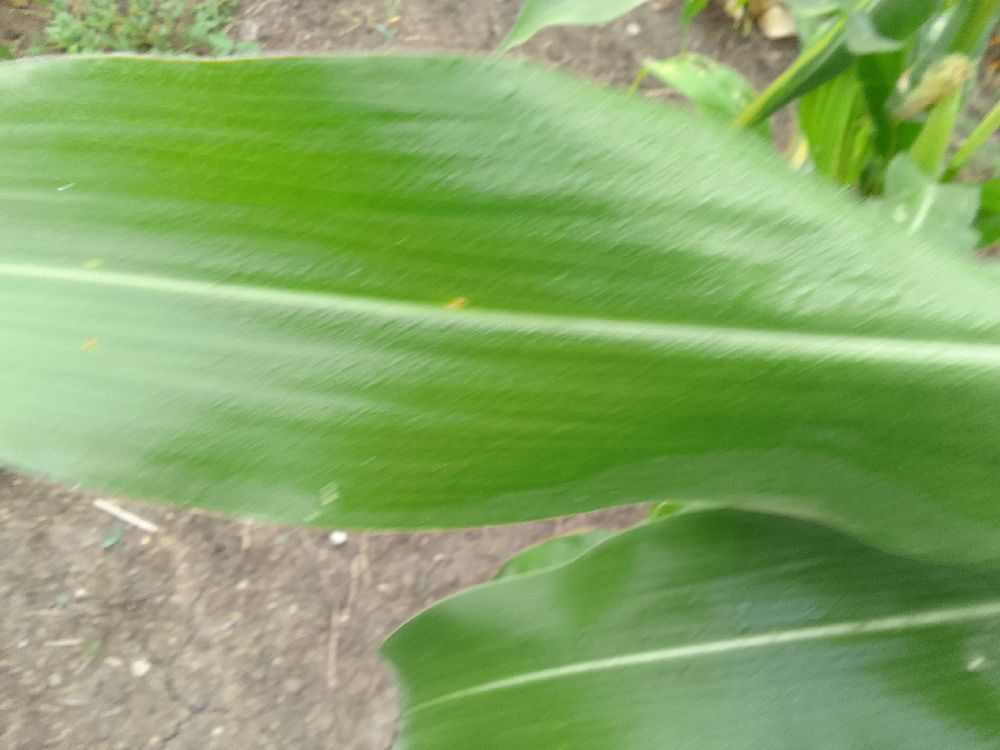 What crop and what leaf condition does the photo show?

maize, healthy
